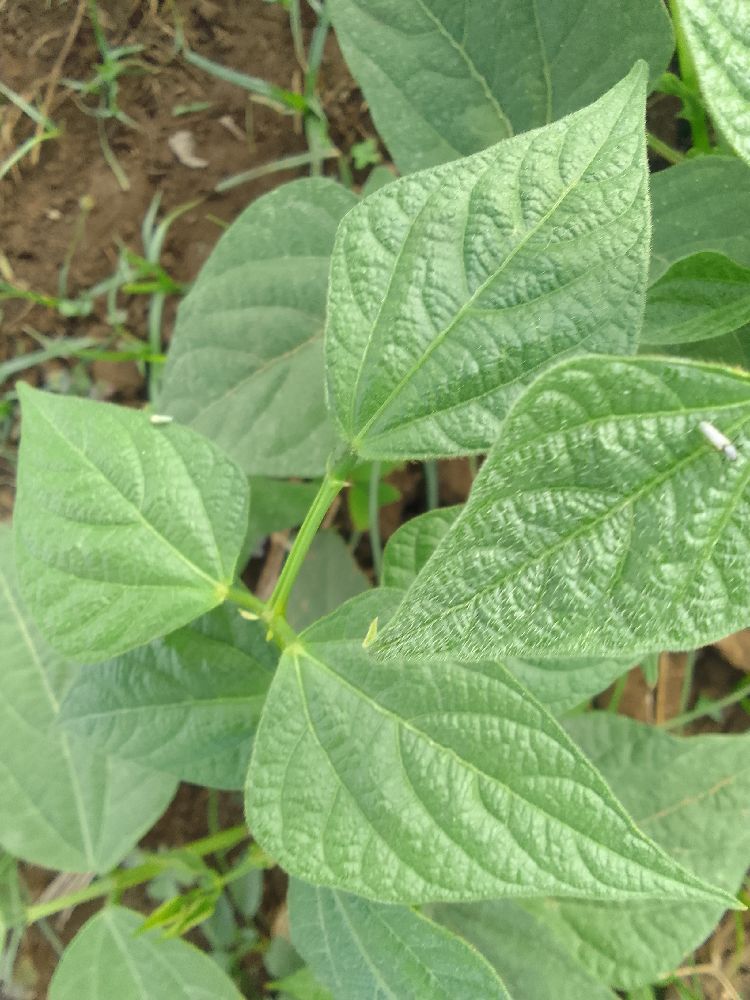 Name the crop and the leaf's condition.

common bean, healthy
